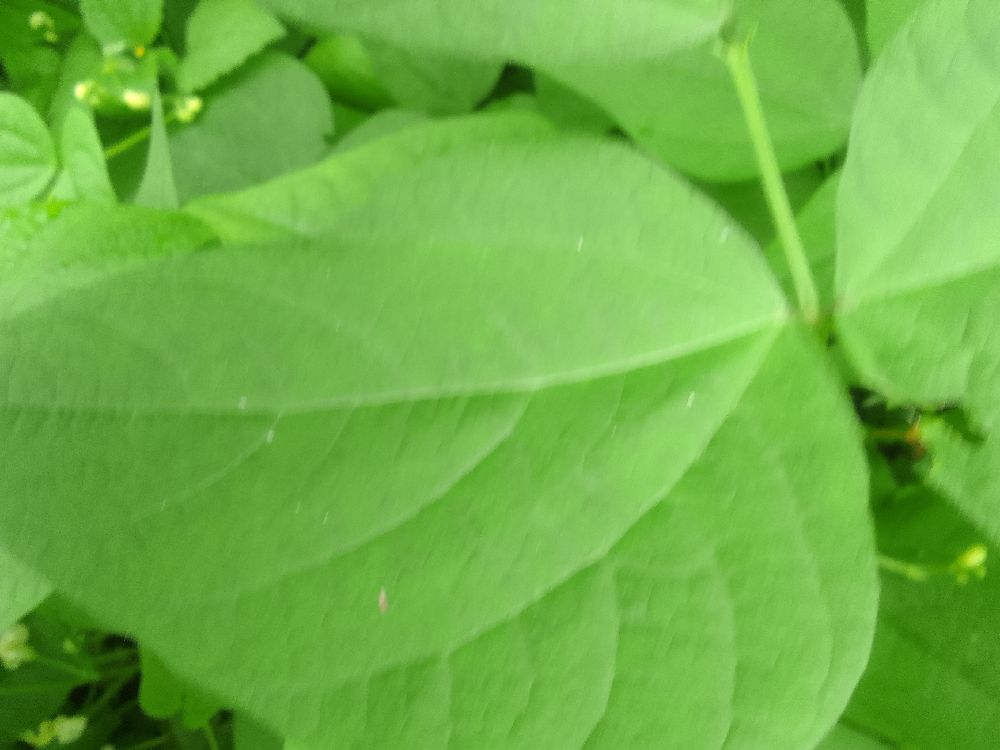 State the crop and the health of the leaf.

common bean, healthy
